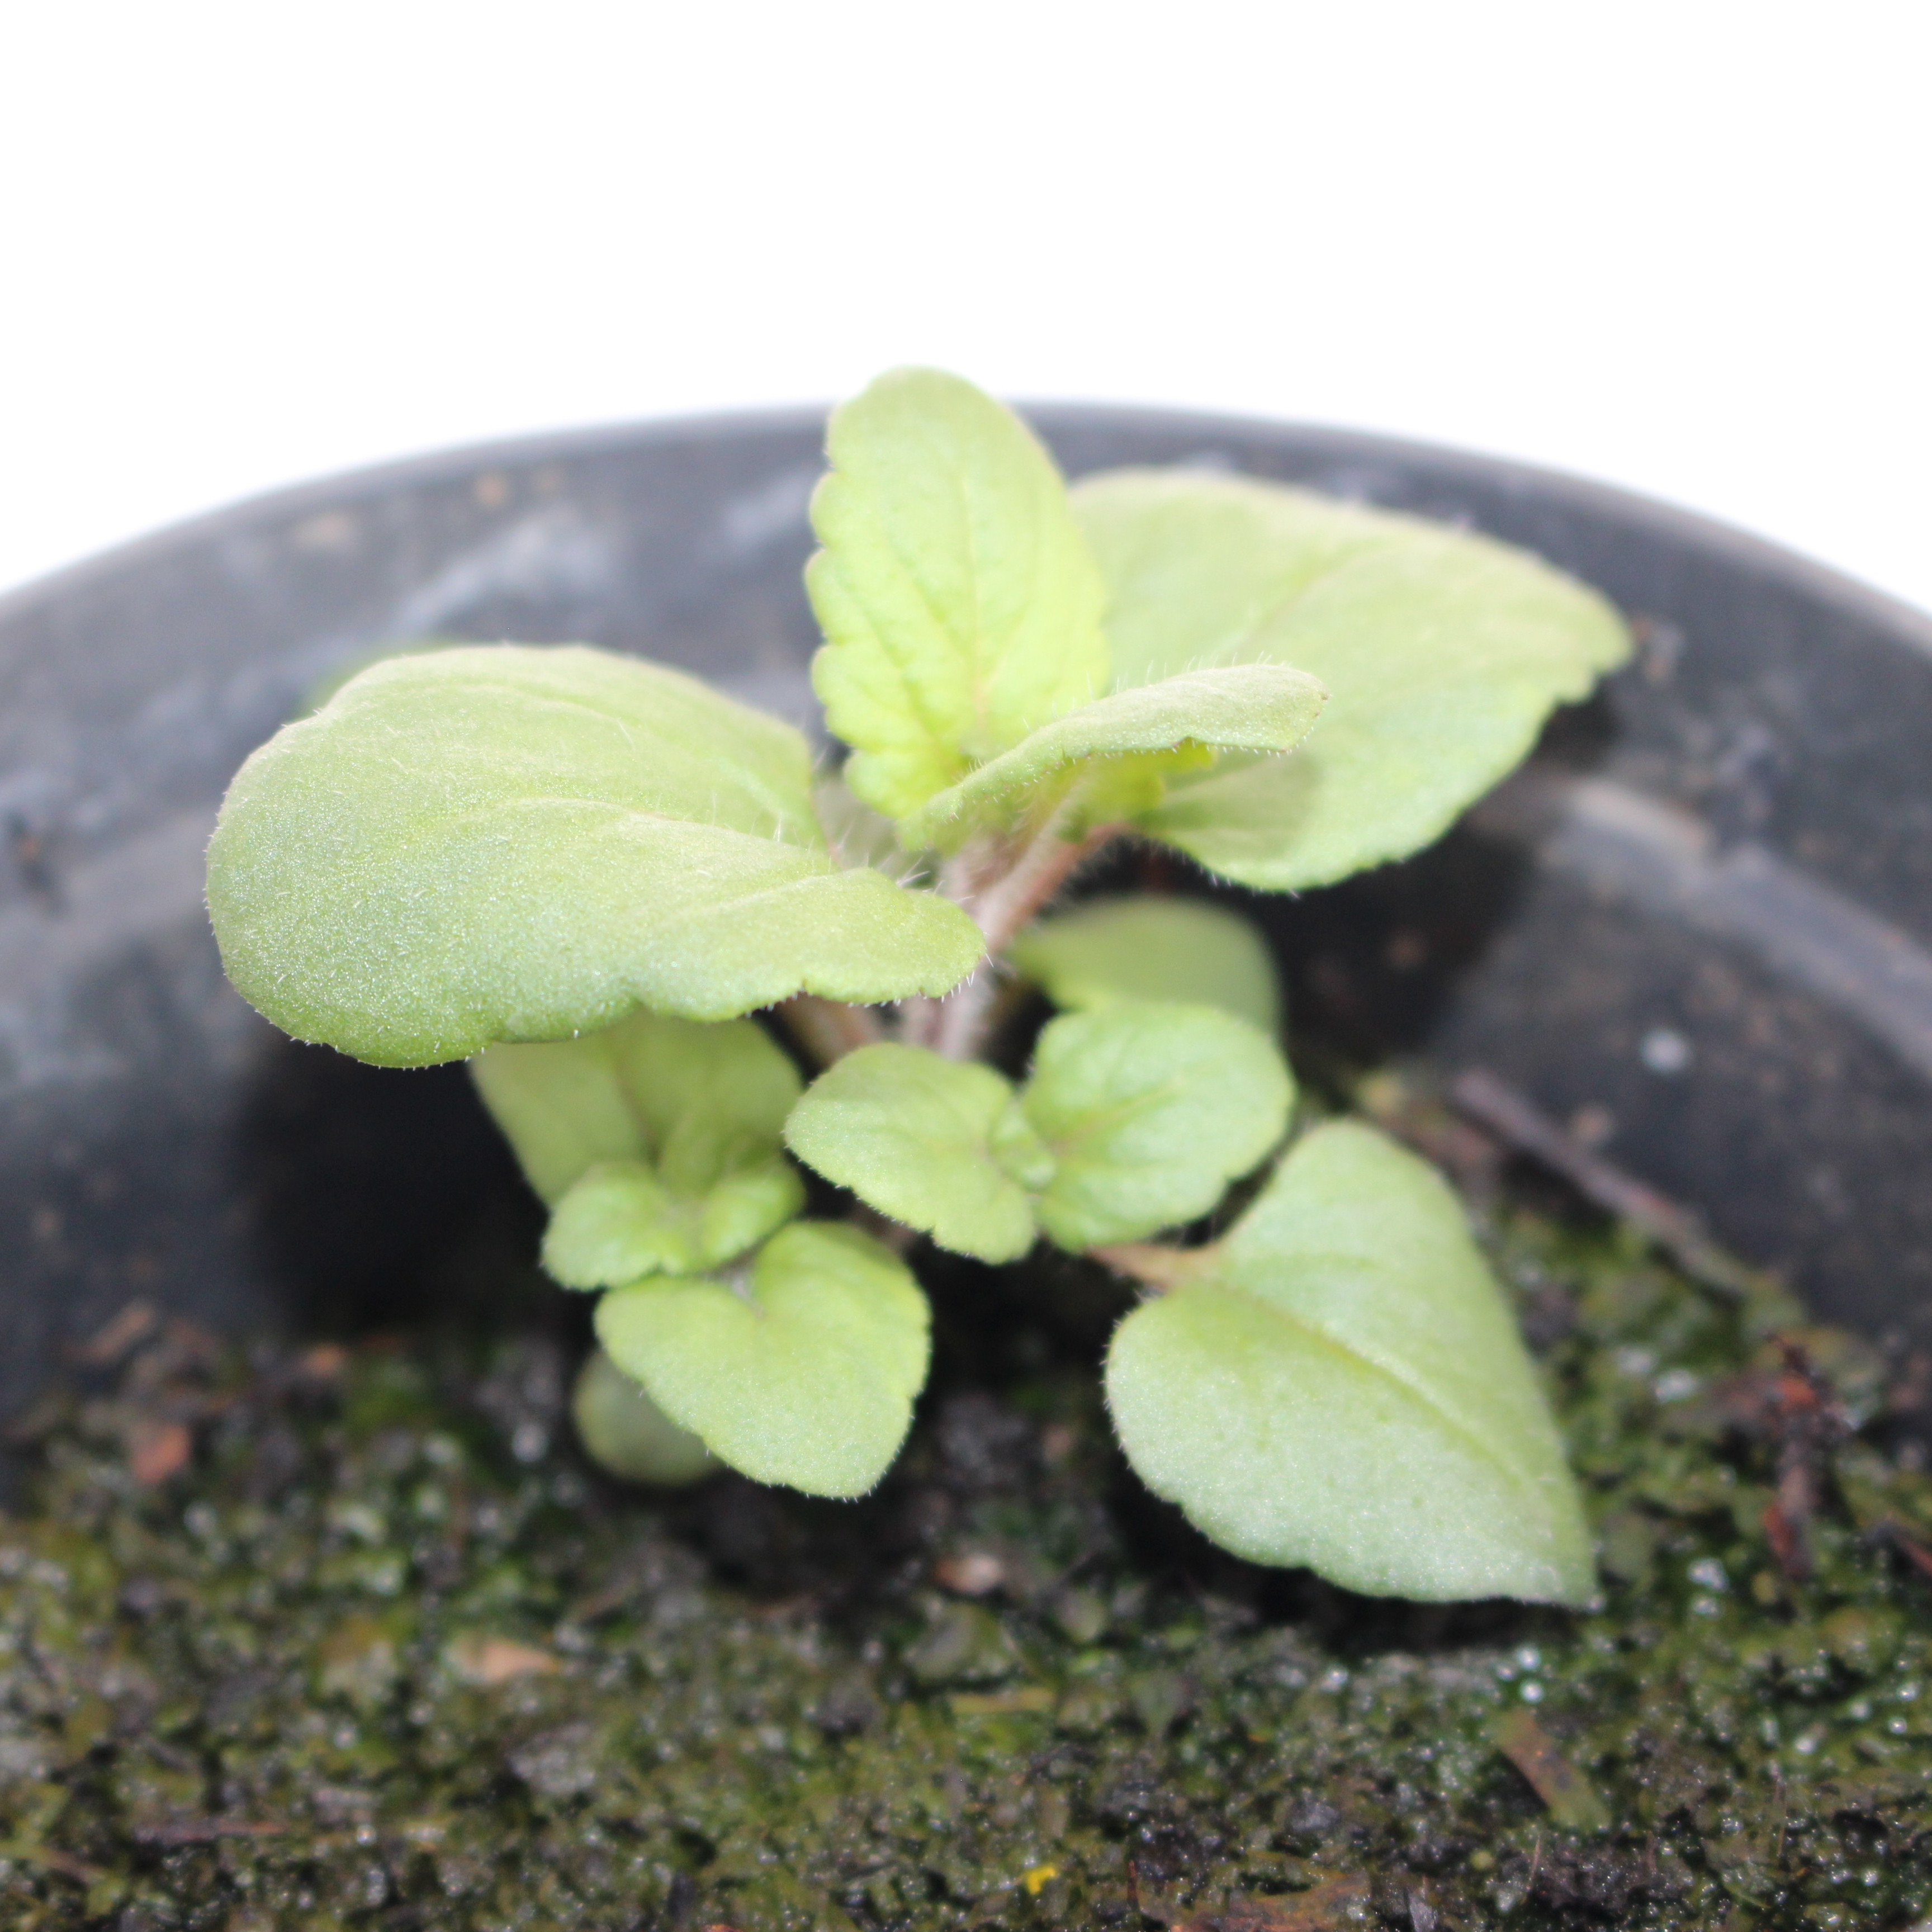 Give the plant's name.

Veronica persica
